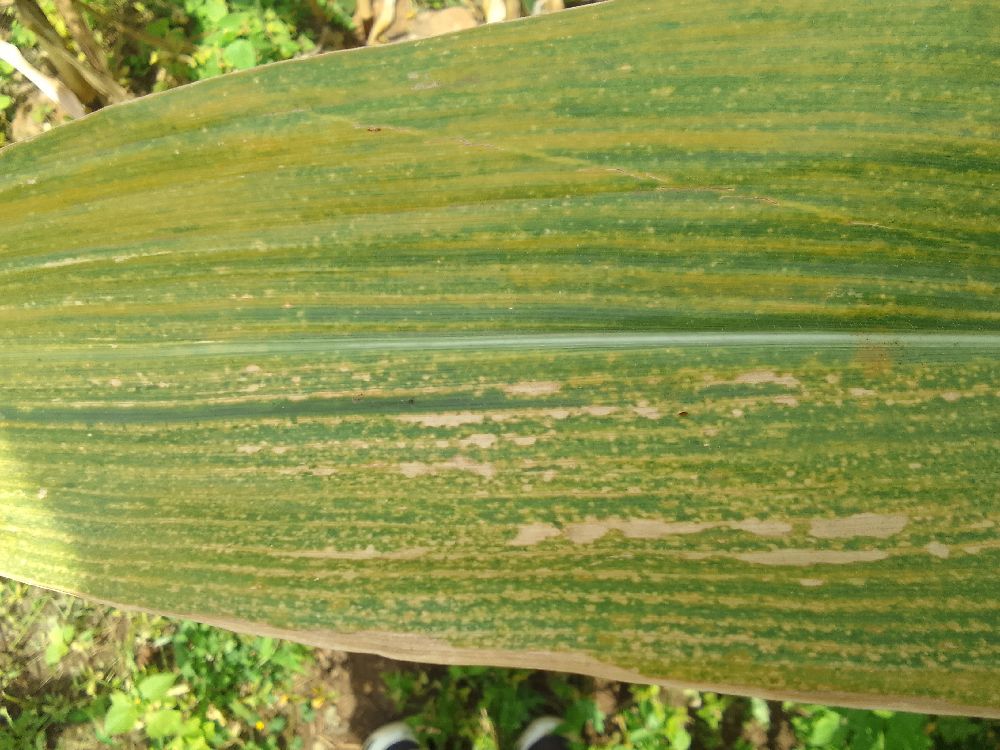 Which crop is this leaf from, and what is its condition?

maize, maize lethal necrosis
